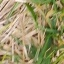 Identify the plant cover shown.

grass
